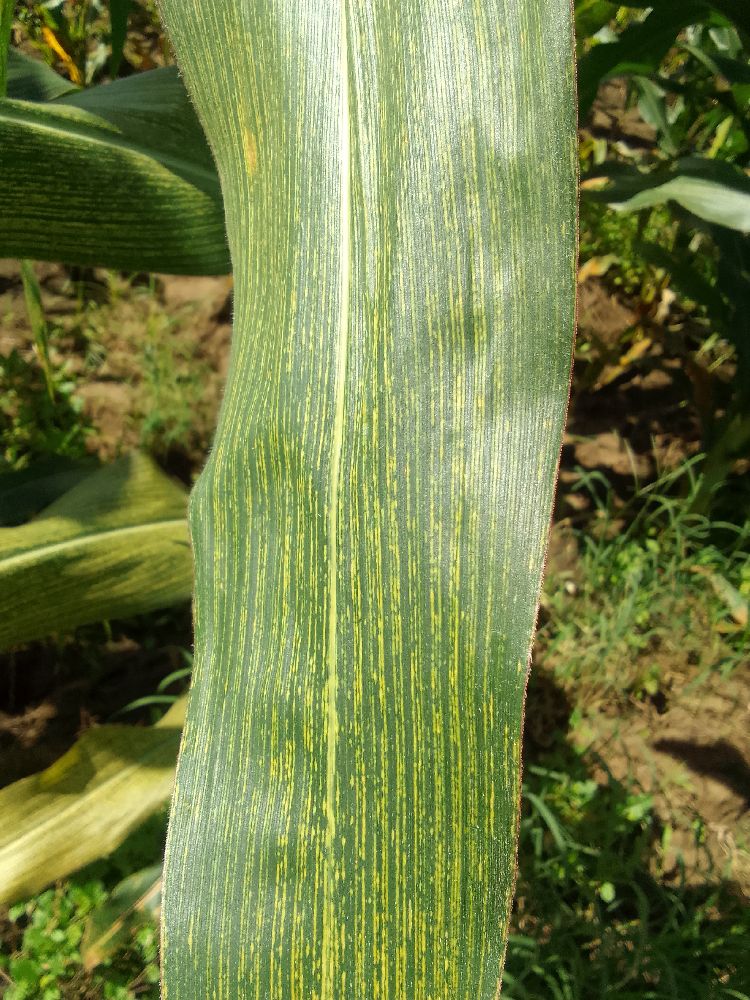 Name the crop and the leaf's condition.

maize, maize streak virus
